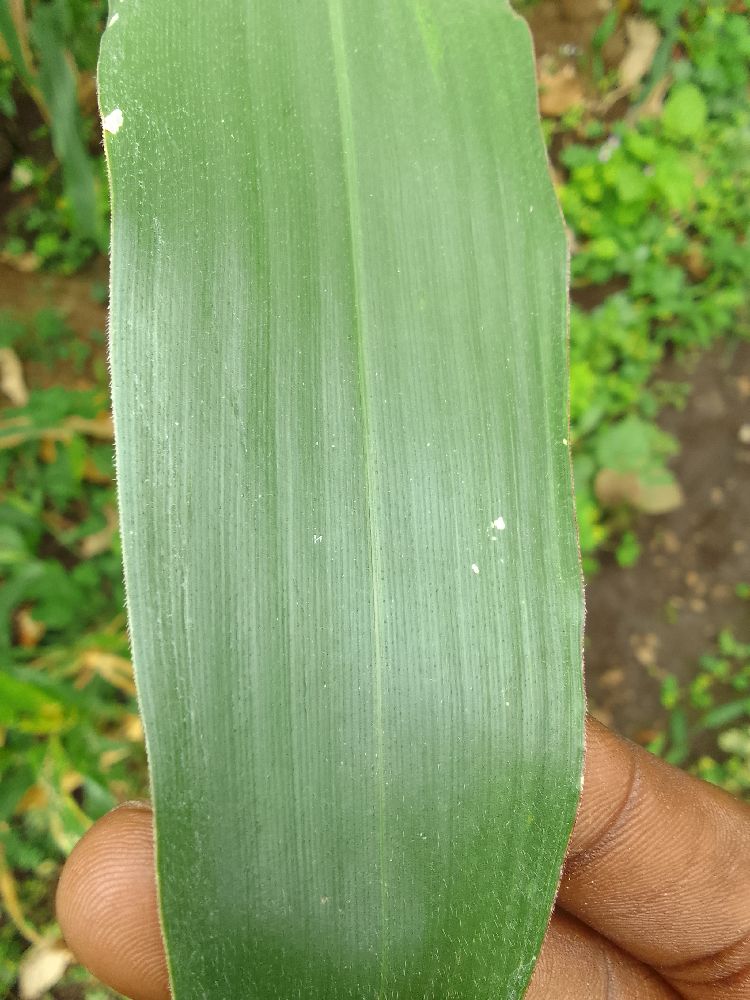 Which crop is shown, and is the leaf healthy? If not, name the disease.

maize, healthy
